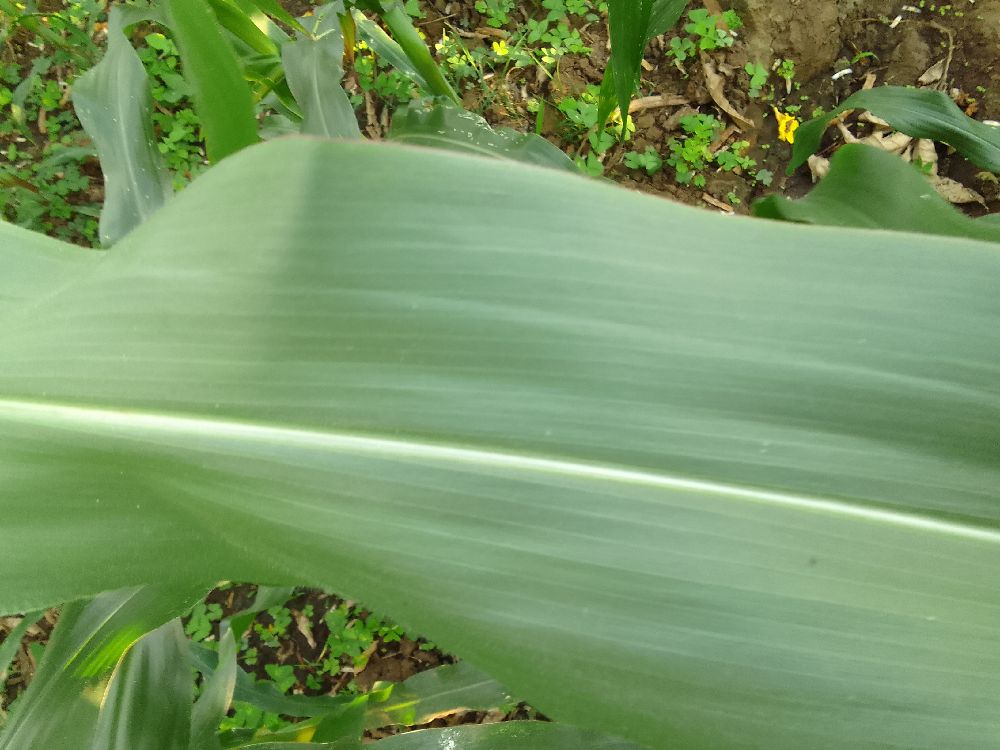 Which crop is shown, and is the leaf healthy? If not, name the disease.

maize, healthy
